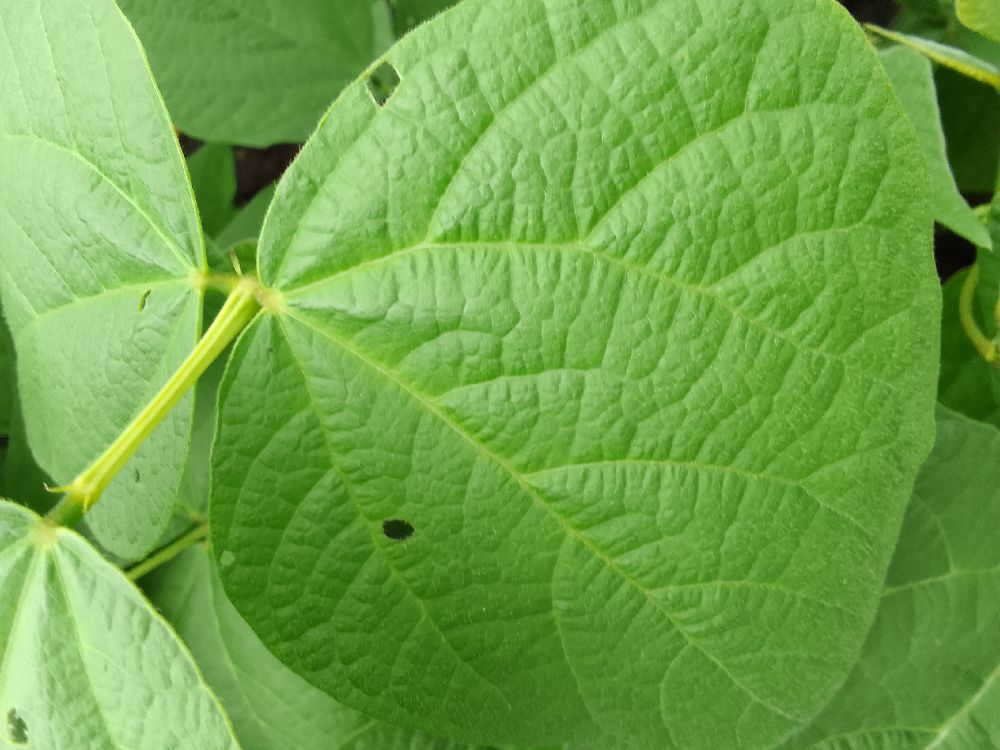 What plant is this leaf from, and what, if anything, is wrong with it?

common bean, healthy
